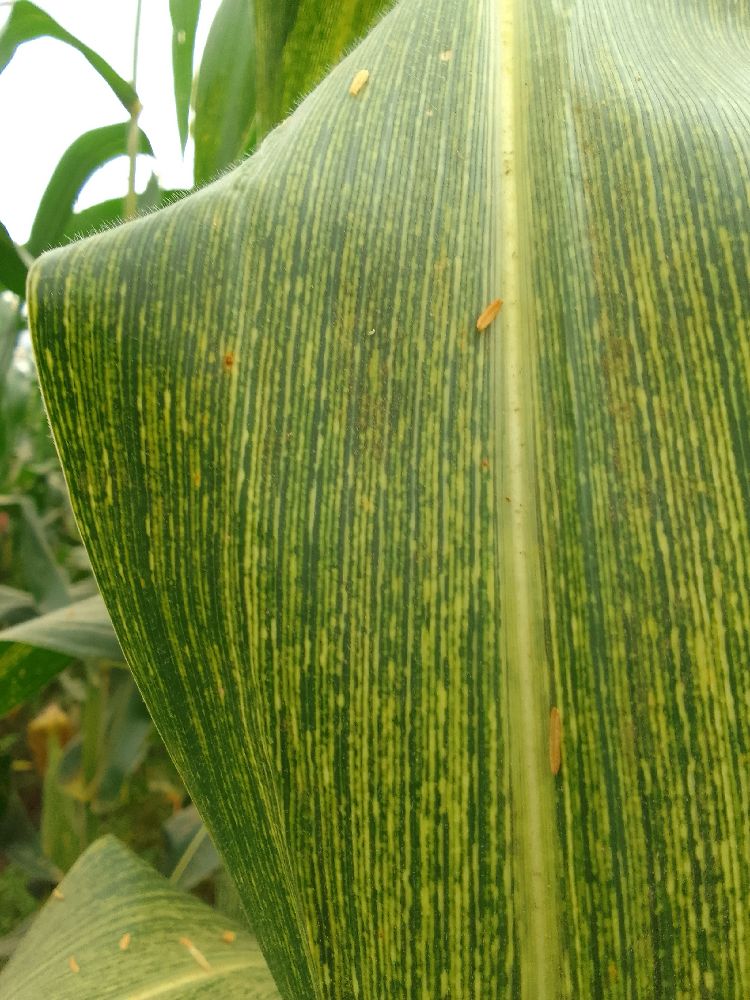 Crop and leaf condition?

maize, maize streak virus
